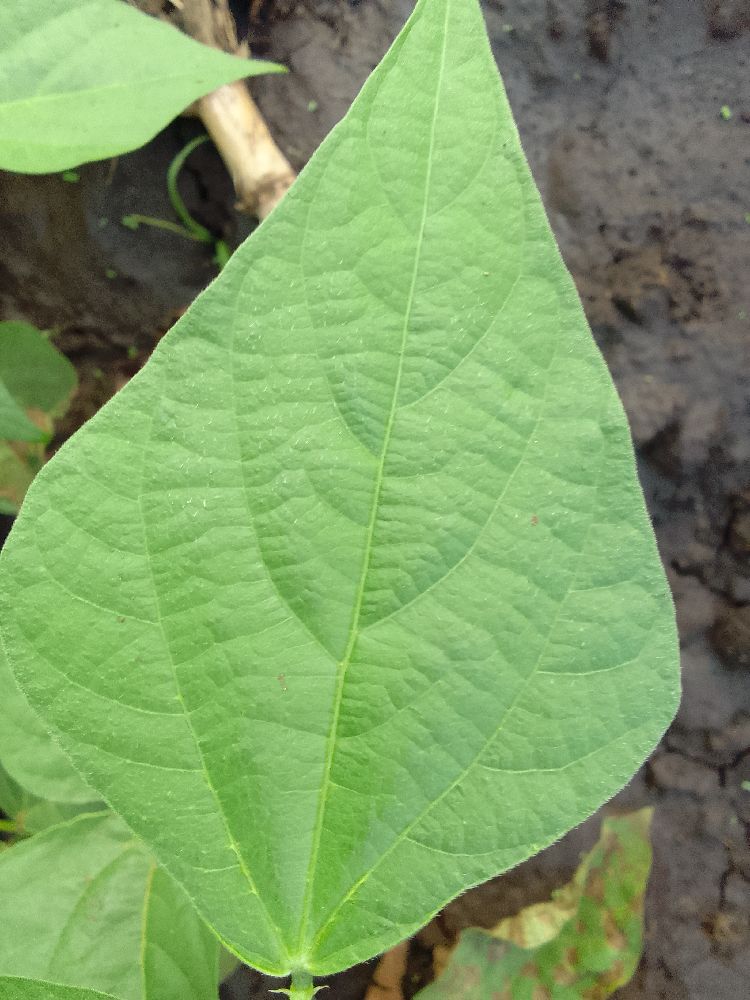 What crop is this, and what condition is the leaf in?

common bean, healthy
